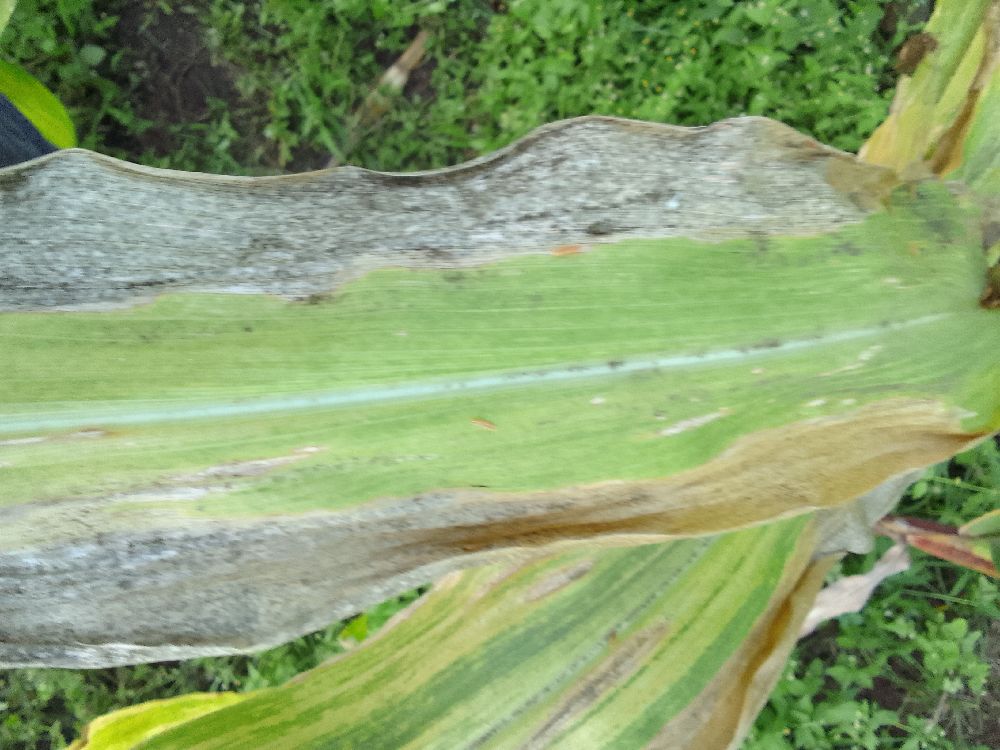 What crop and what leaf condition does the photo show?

maize, maize lethal necrosis
